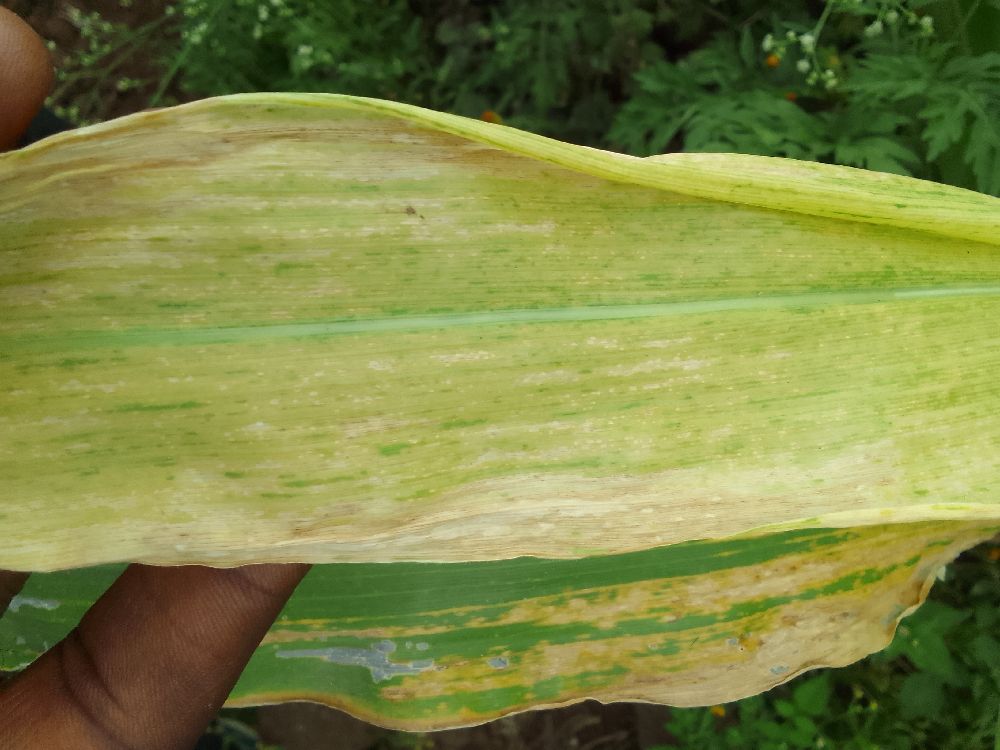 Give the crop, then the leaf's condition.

maize, maize lethal necrosis
